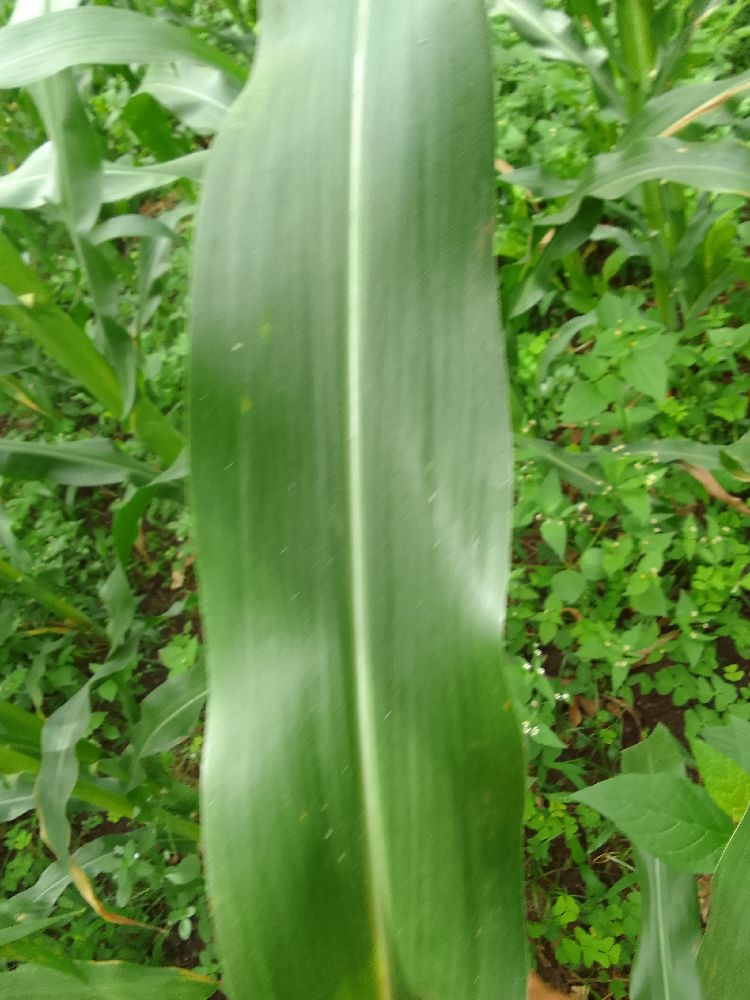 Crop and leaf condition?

maize, healthy
